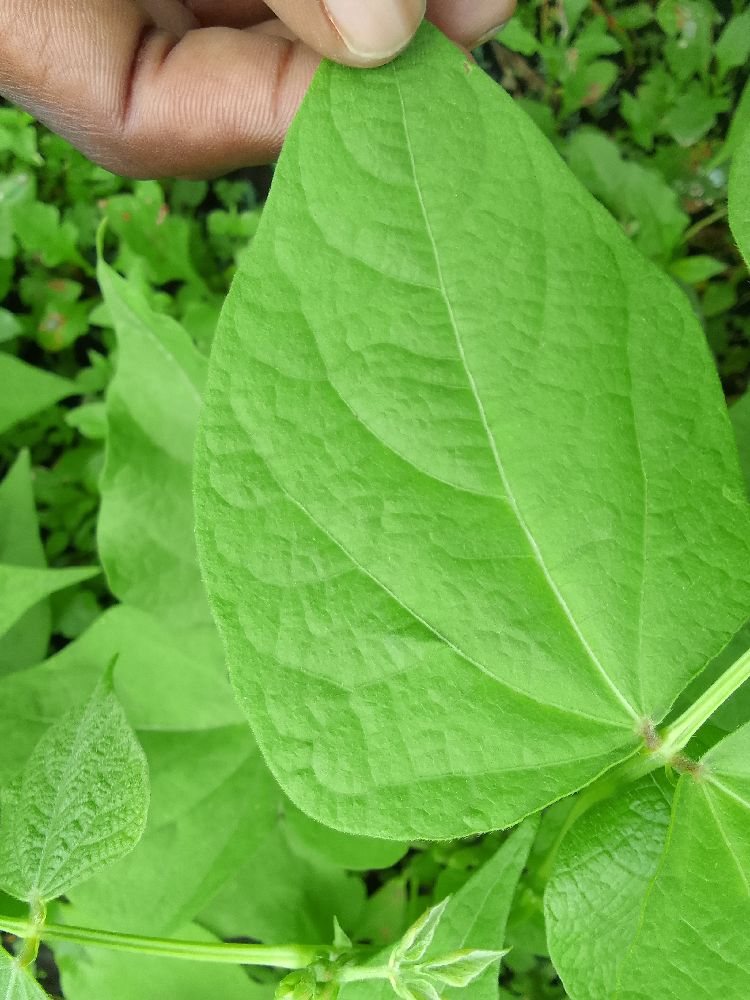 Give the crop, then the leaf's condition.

common bean, healthy
